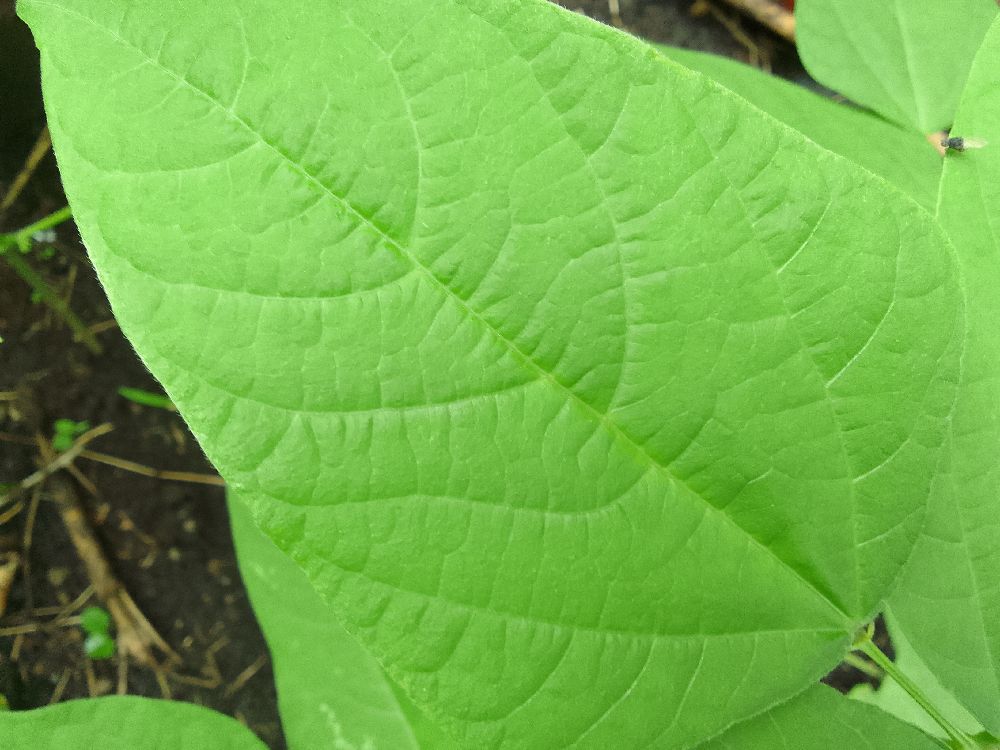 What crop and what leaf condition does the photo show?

common bean, healthy
